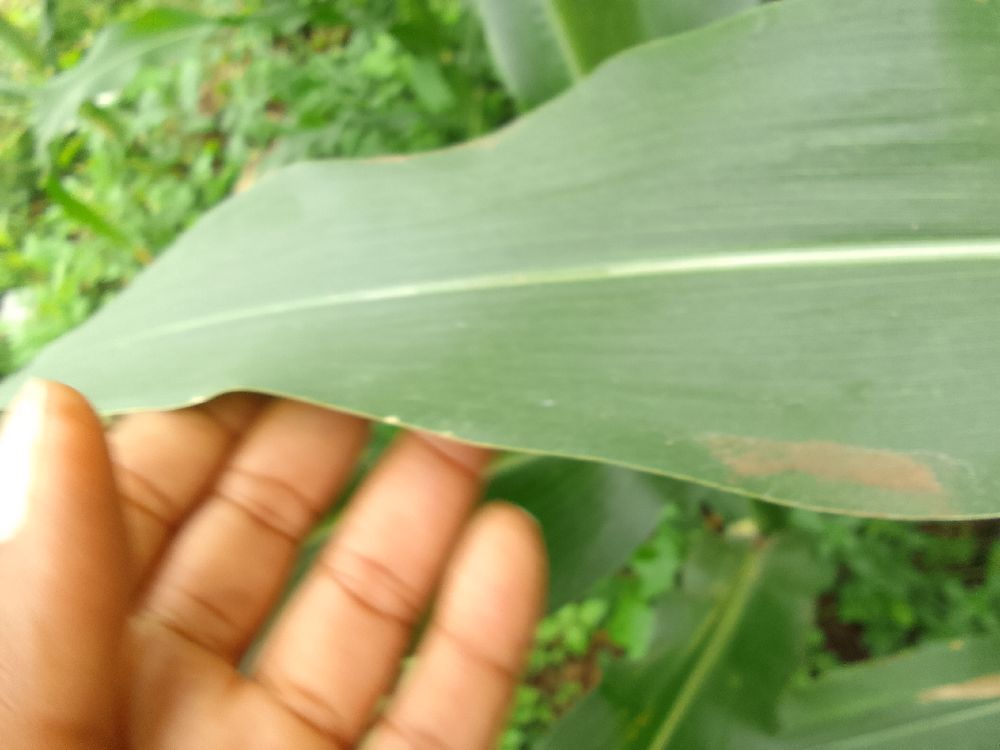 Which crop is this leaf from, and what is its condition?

maize, healthy
